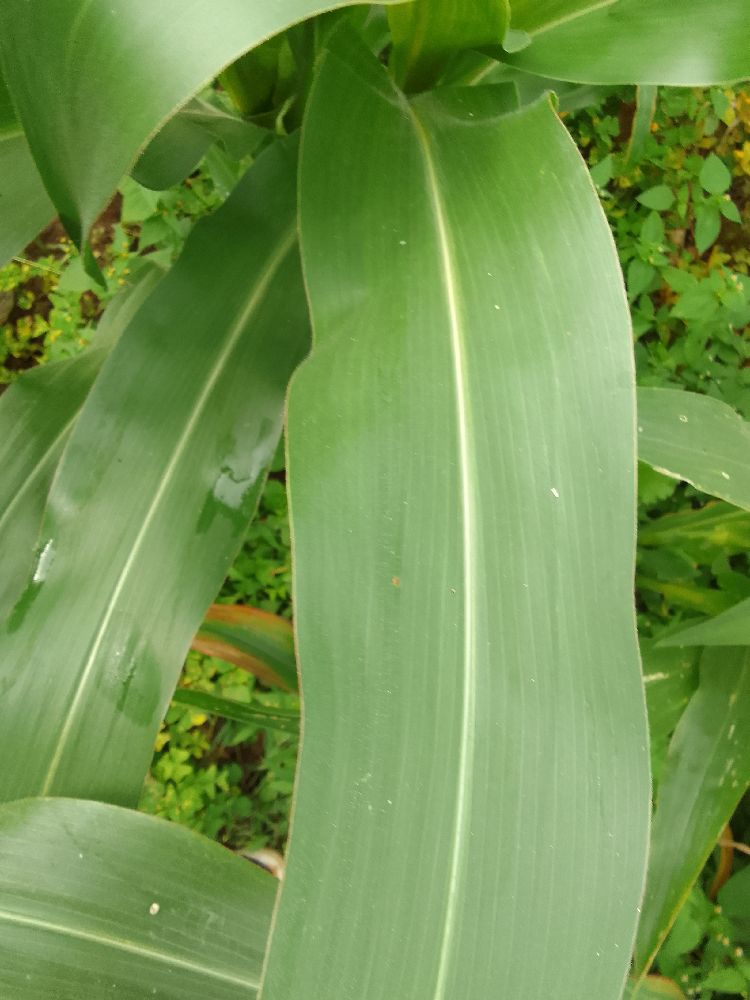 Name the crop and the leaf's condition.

maize, healthy
